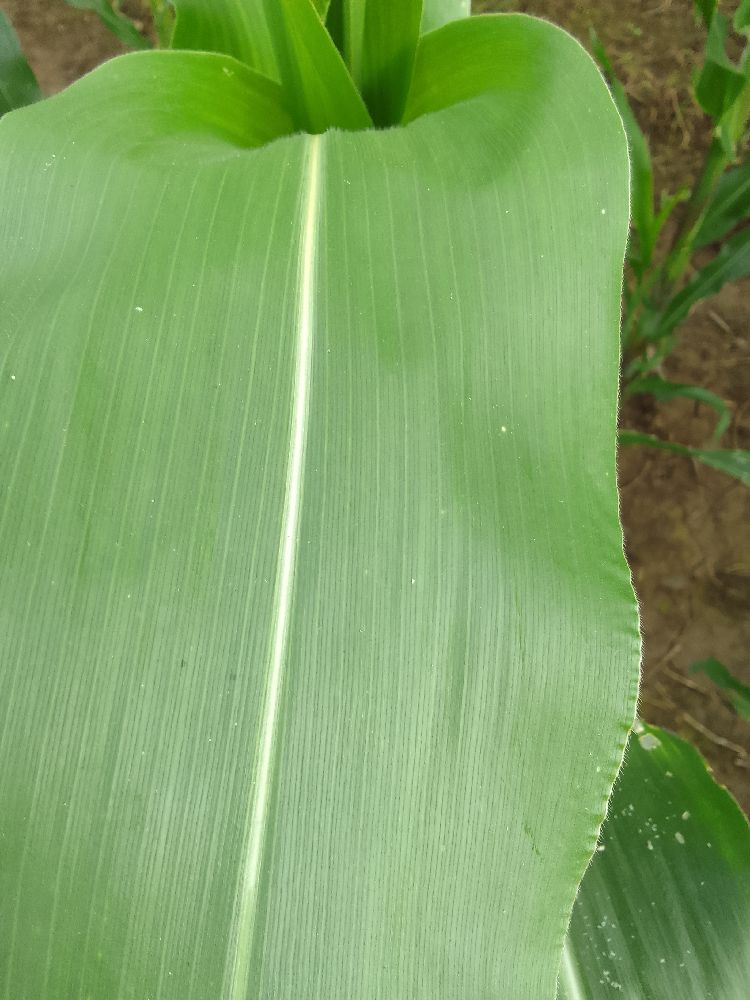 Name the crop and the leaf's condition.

maize, healthy
